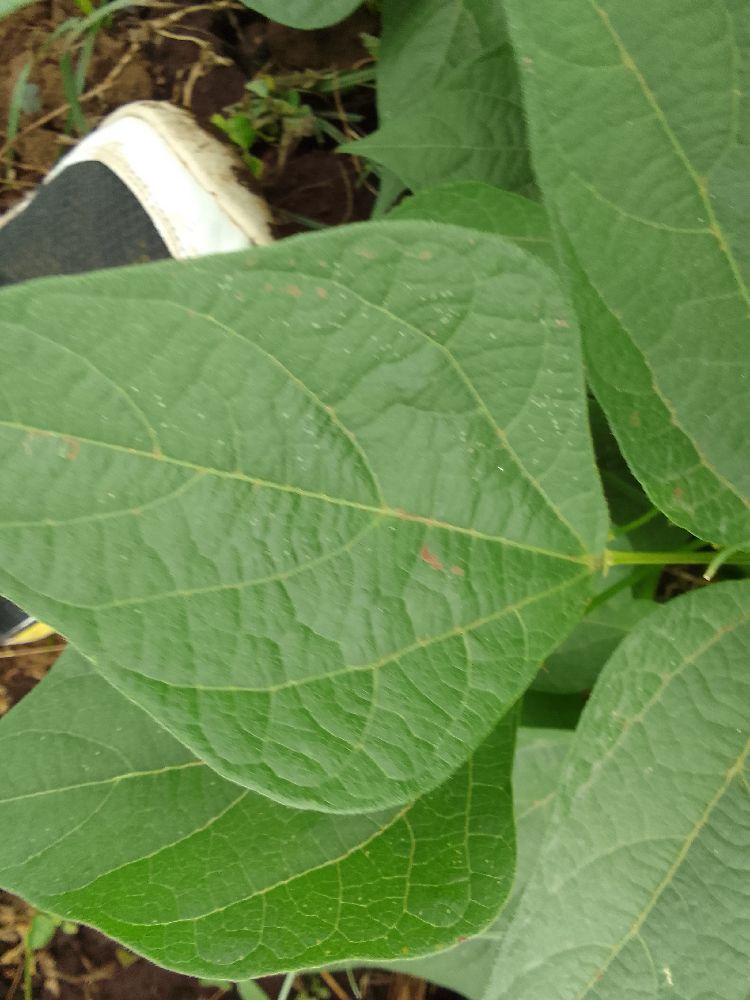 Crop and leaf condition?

common bean, healthy
